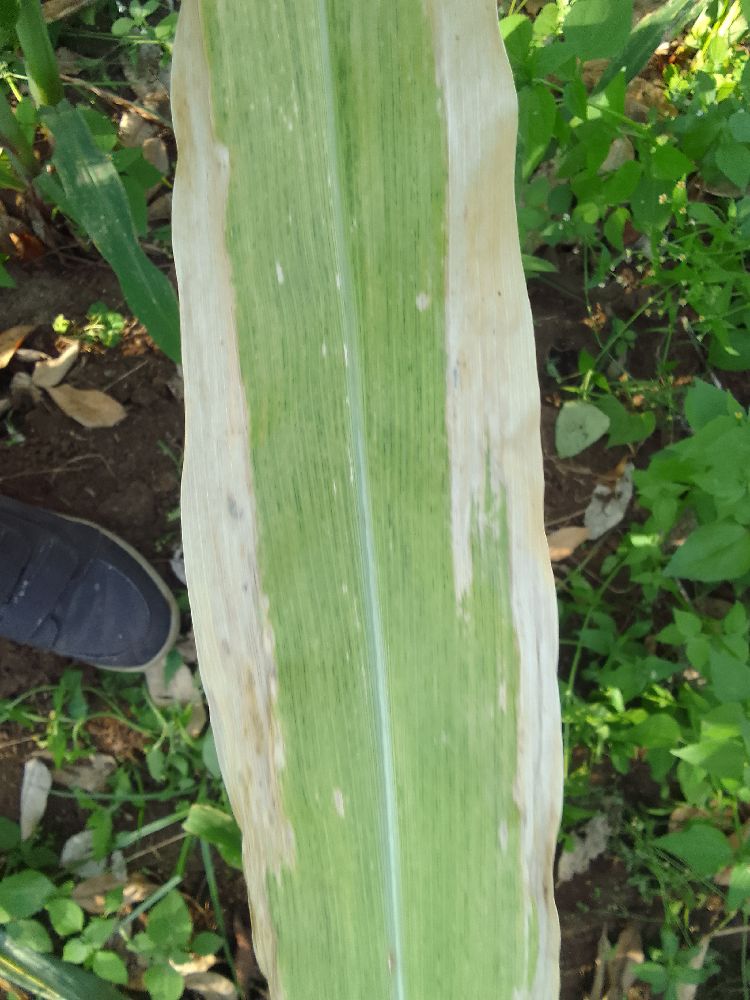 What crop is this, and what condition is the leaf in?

maize, maize lethal necrosis
